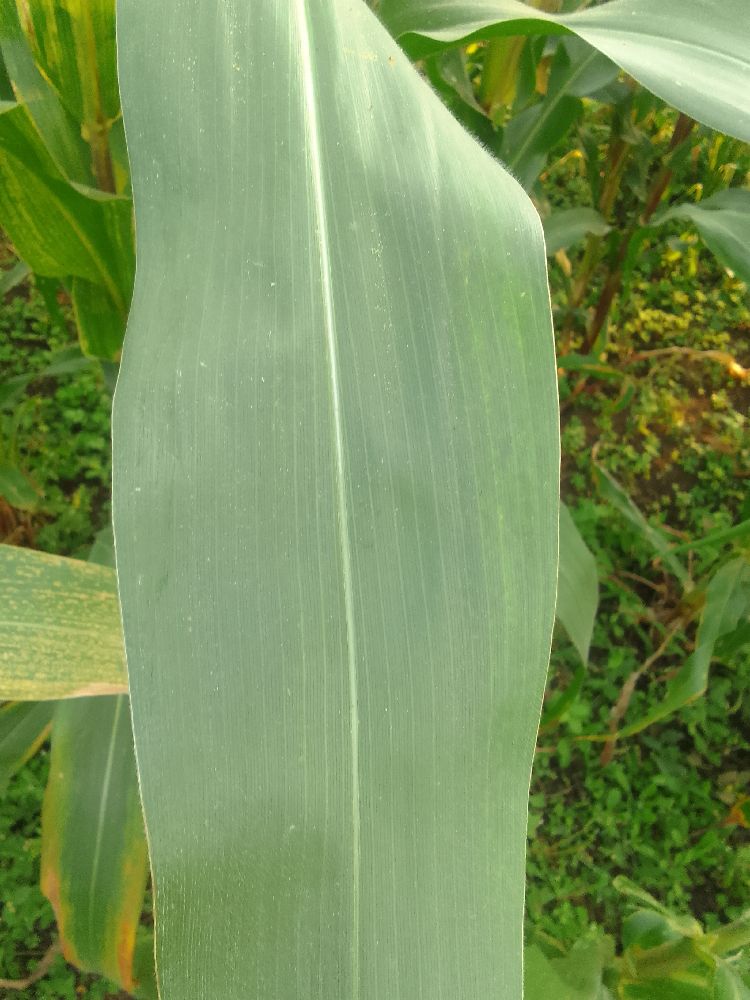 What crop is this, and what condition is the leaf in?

maize, healthy
